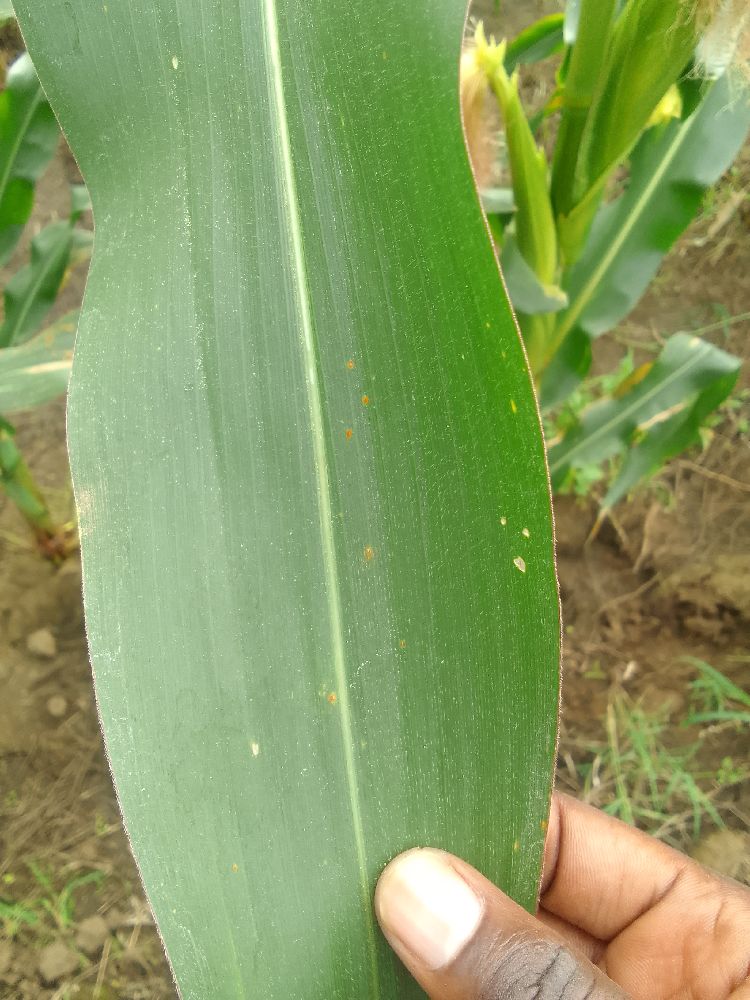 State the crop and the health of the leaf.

maize, healthy
